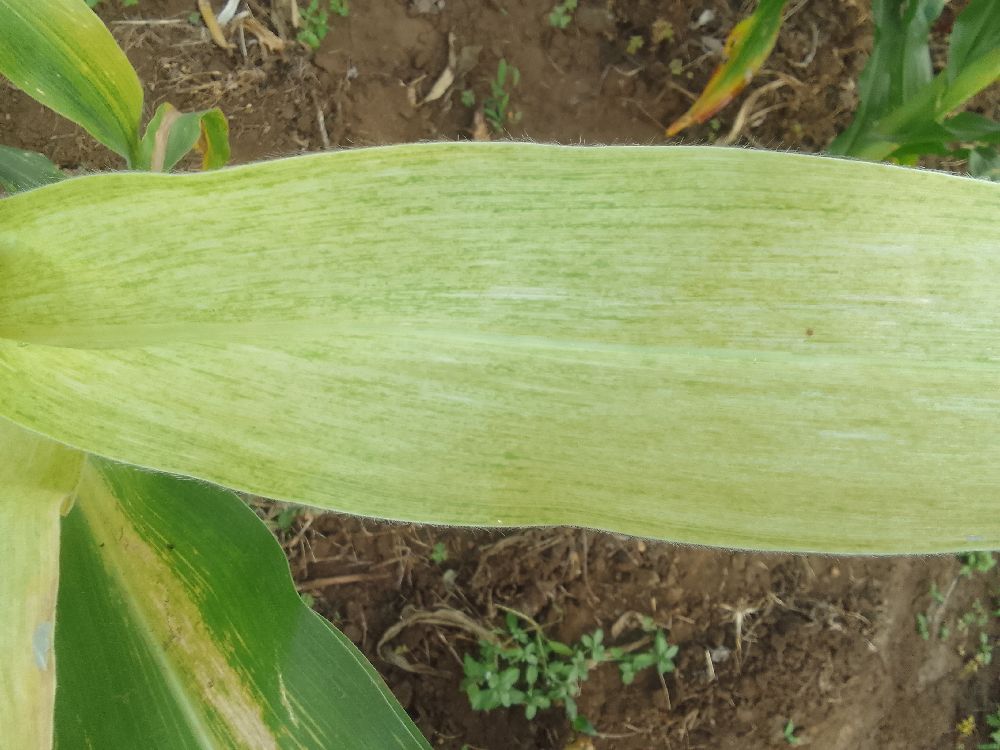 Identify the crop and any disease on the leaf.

maize, maize lethal necrosis
